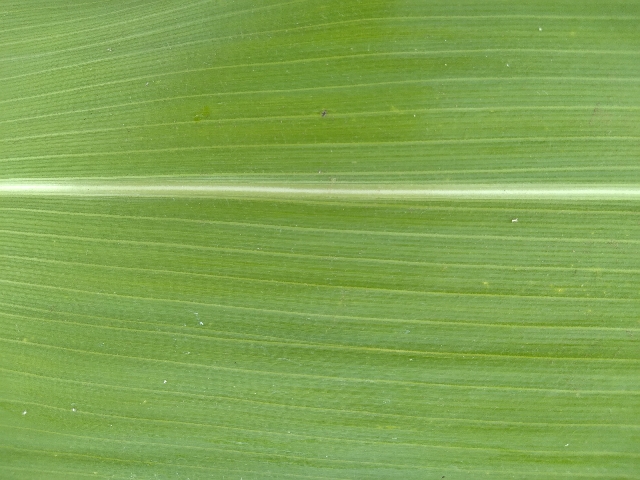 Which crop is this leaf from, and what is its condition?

maize, healthy
